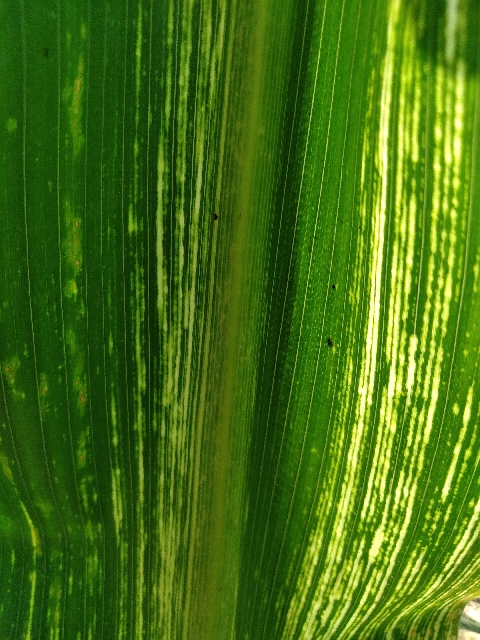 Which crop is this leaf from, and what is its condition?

maize, maize streak virus
